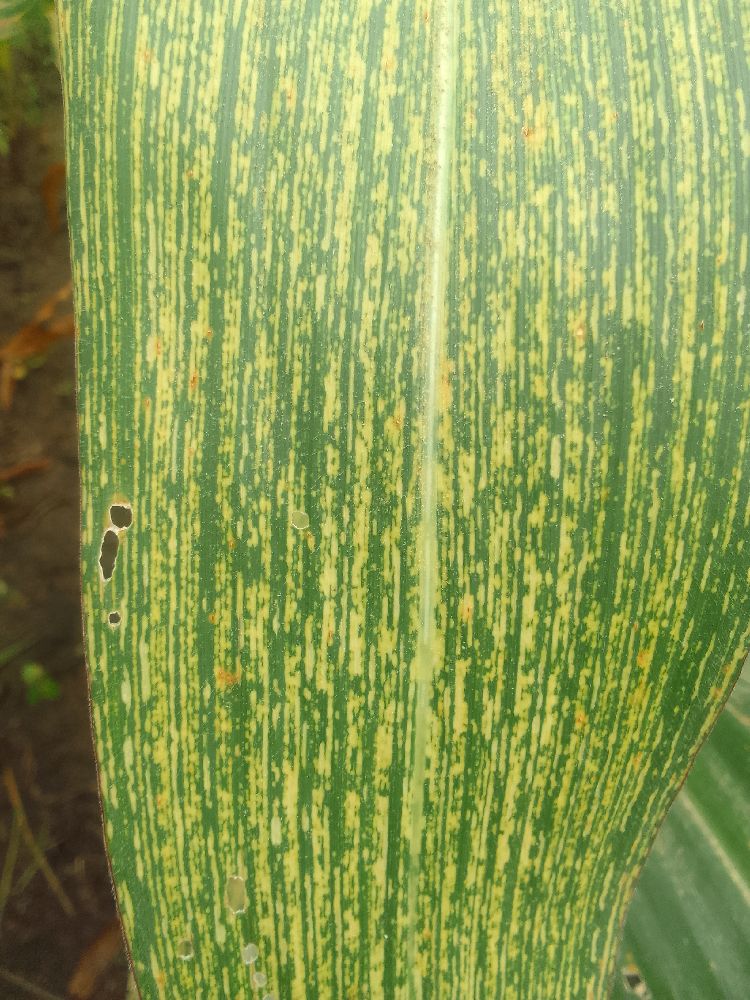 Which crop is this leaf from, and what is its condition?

maize, maize streak virus
